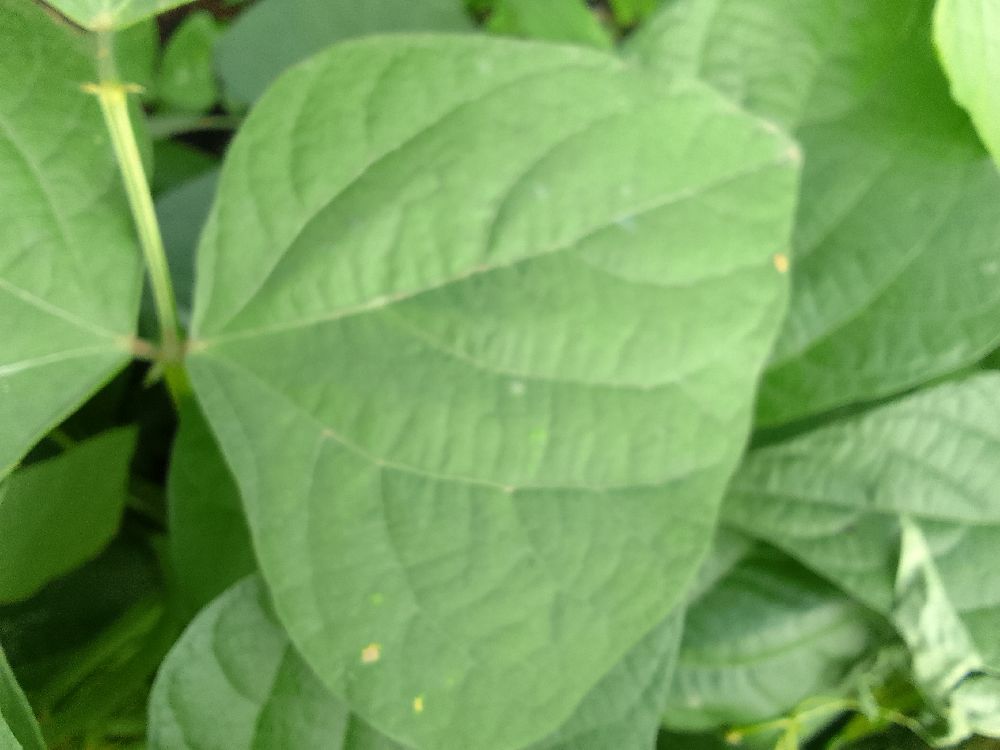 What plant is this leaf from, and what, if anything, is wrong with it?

common bean, healthy
